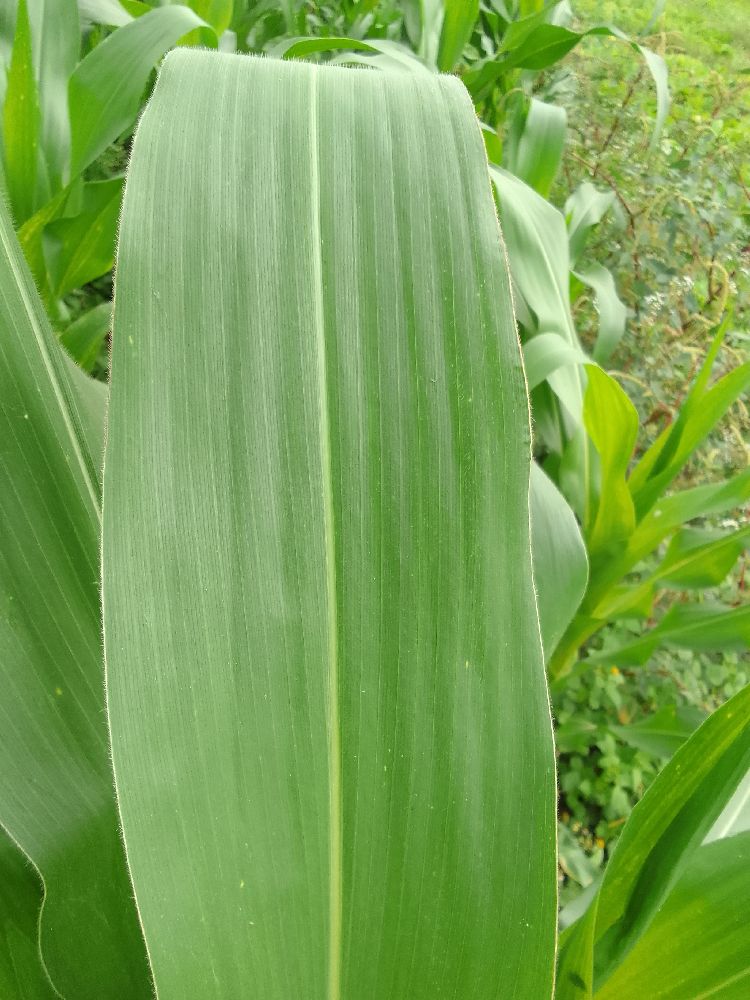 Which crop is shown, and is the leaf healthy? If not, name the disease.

maize, healthy
